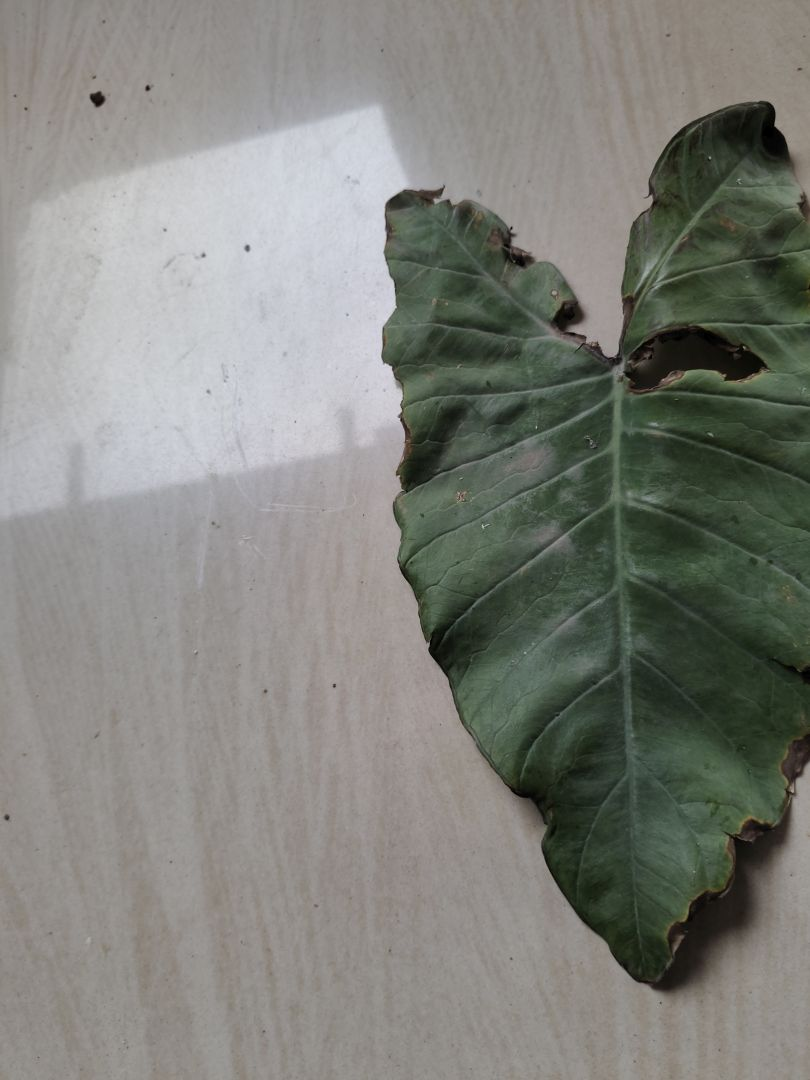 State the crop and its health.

taro, leaf blight
